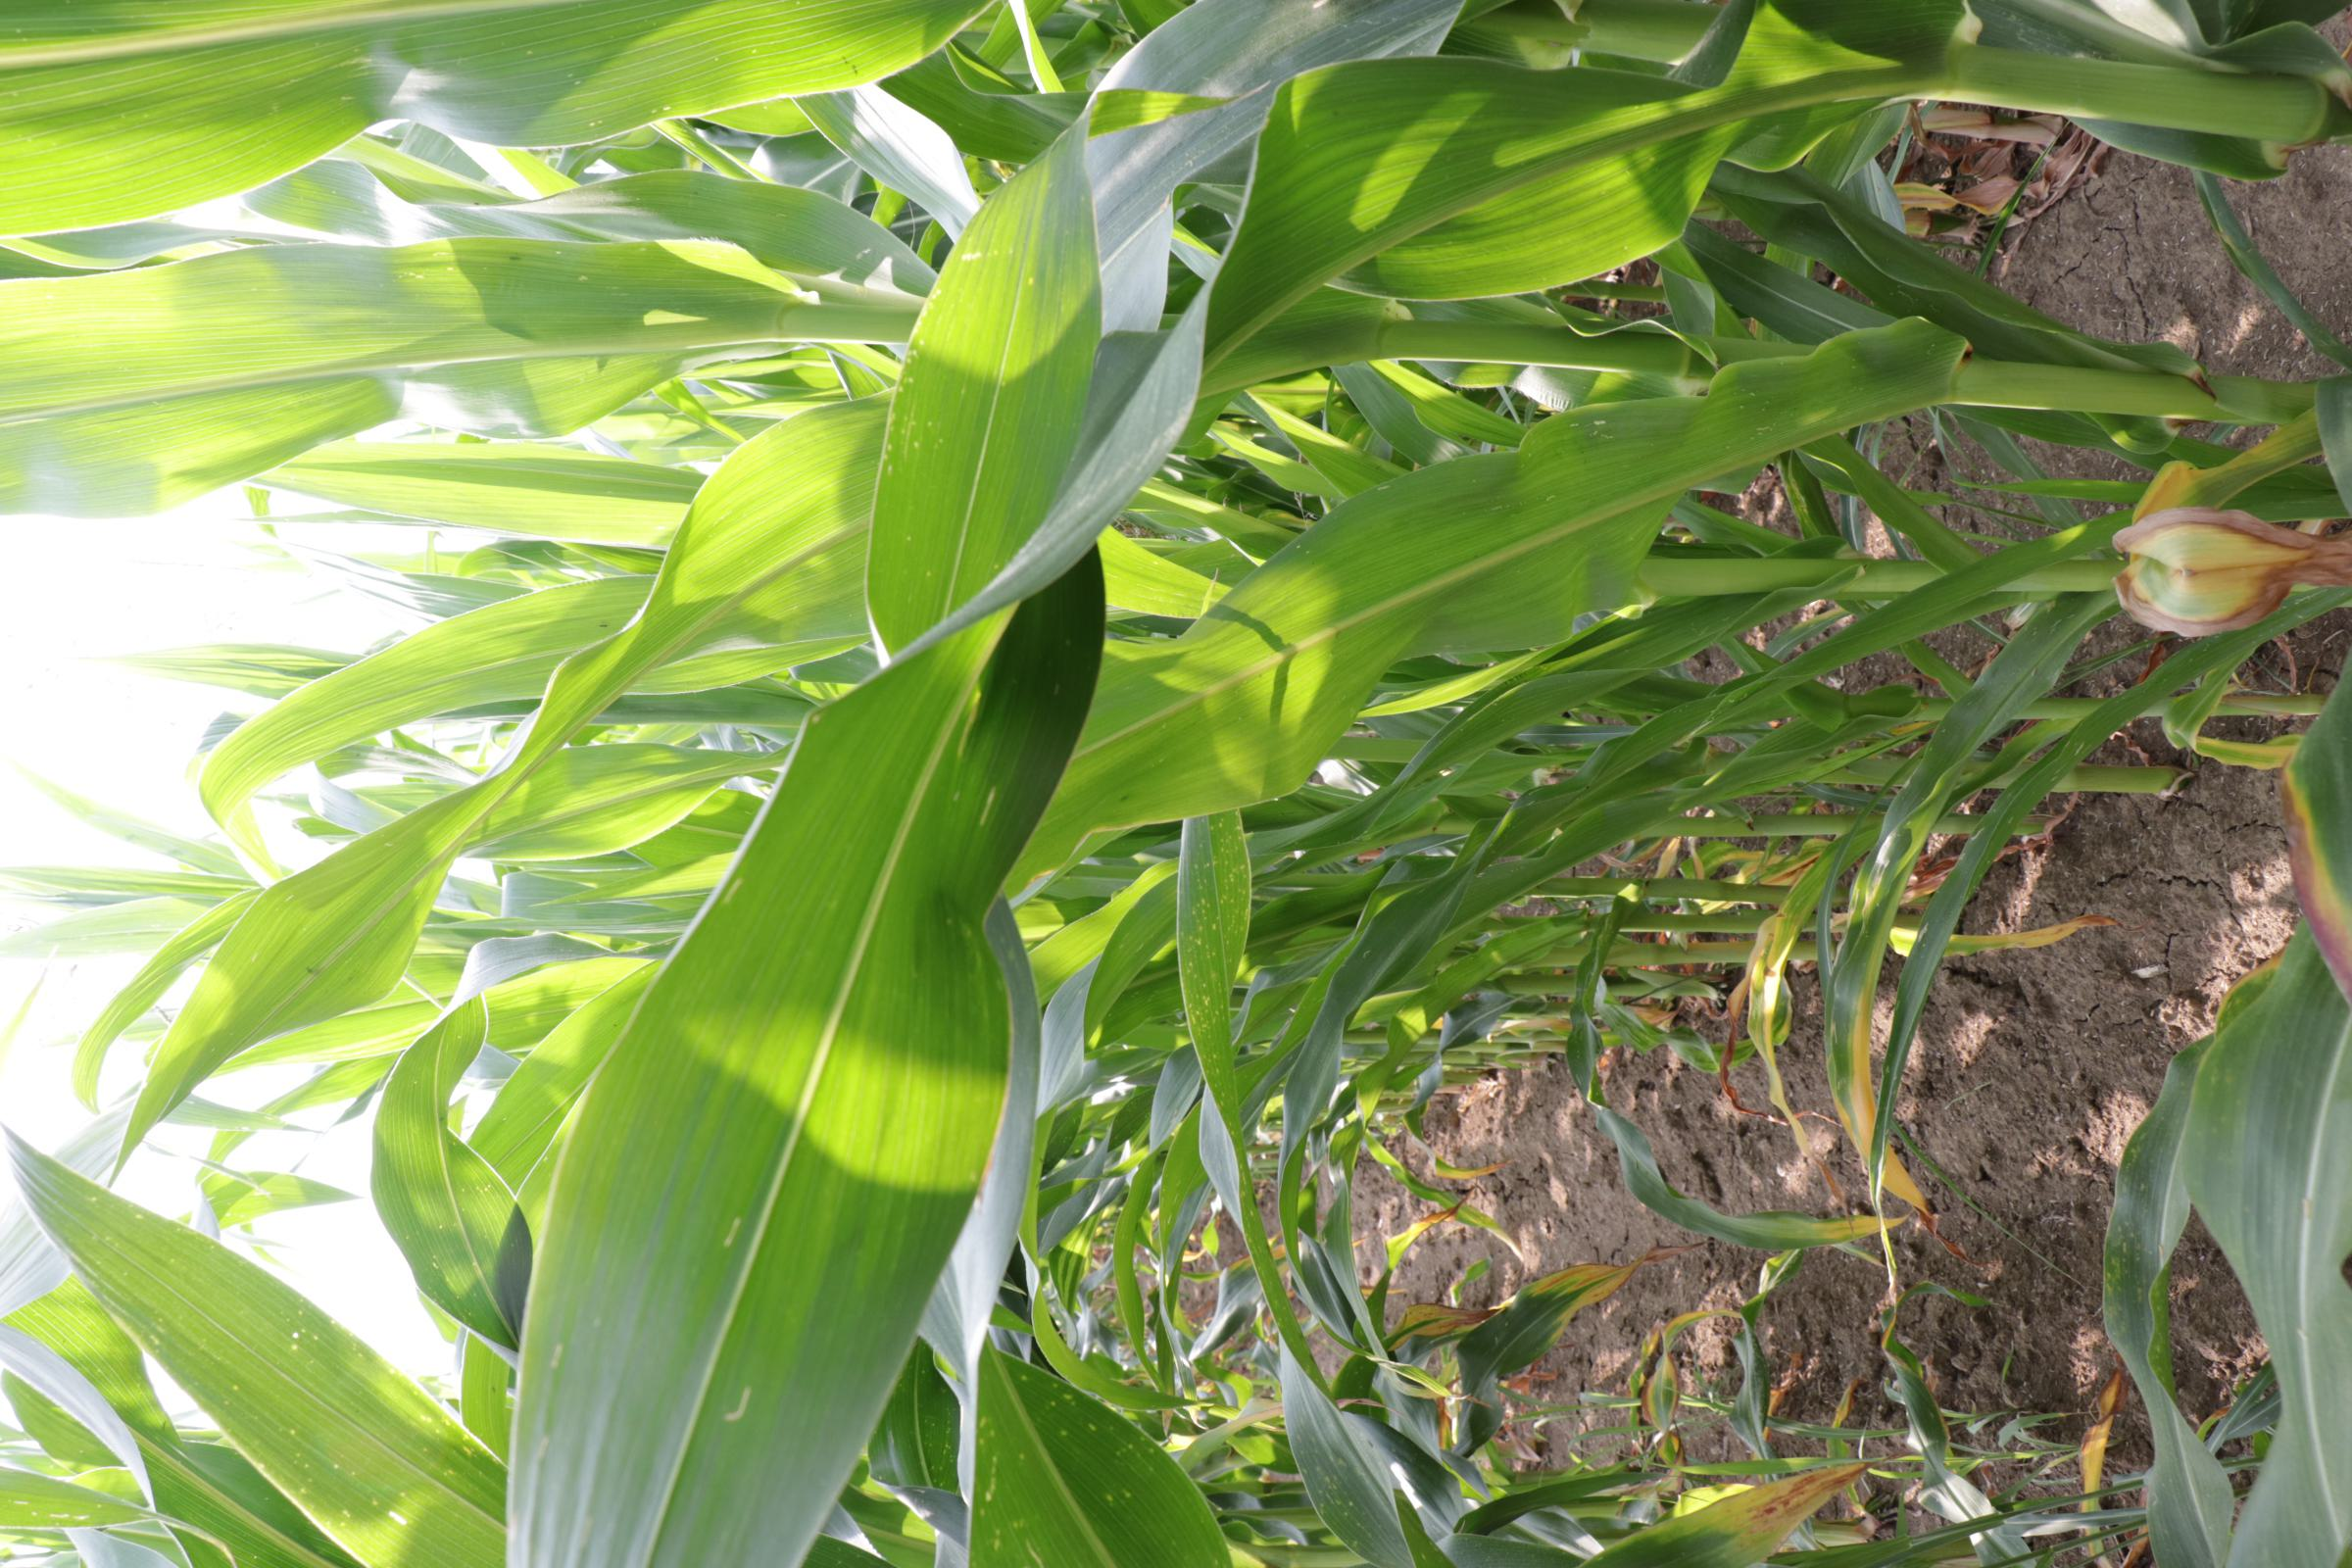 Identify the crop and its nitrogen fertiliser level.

maize, full nitrogen fertilisation
